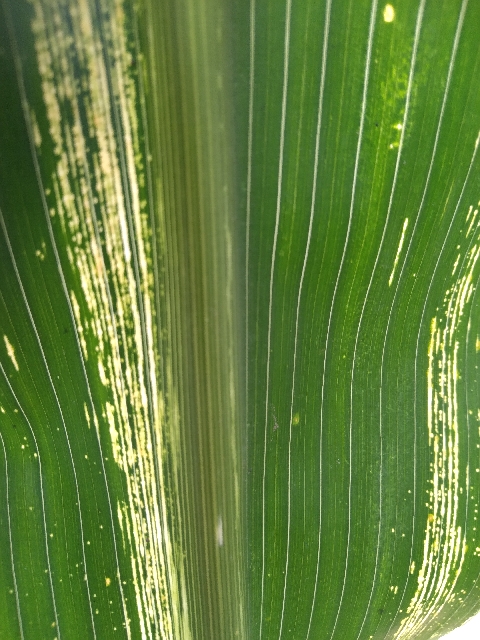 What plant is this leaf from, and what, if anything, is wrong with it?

maize, maize streak virus
